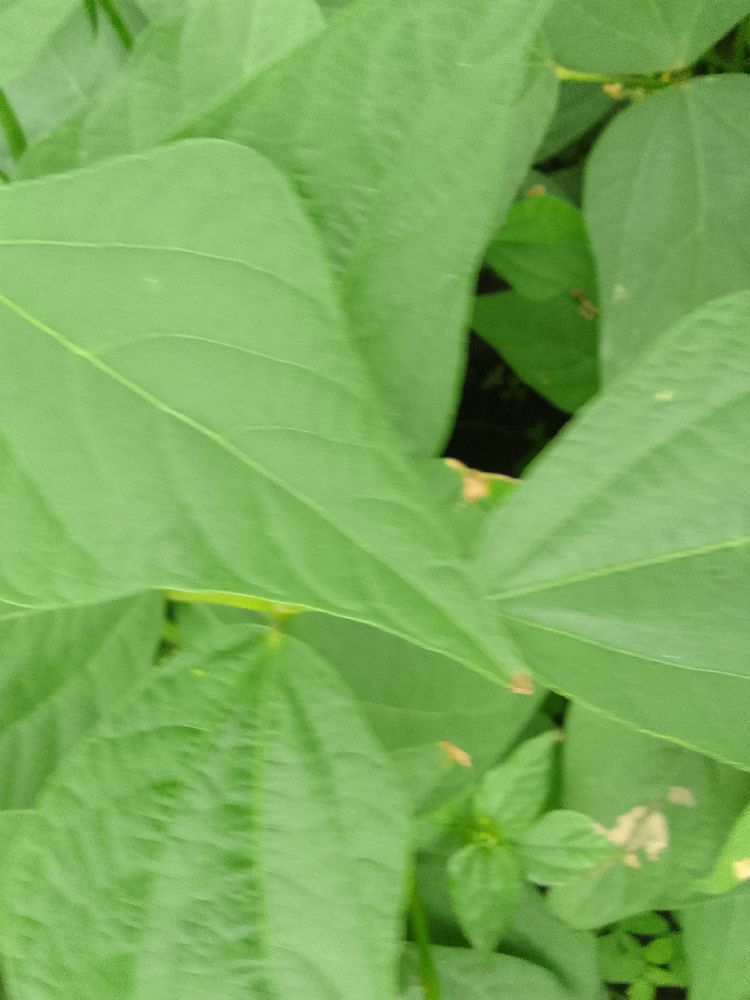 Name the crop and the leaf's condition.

common bean, healthy
